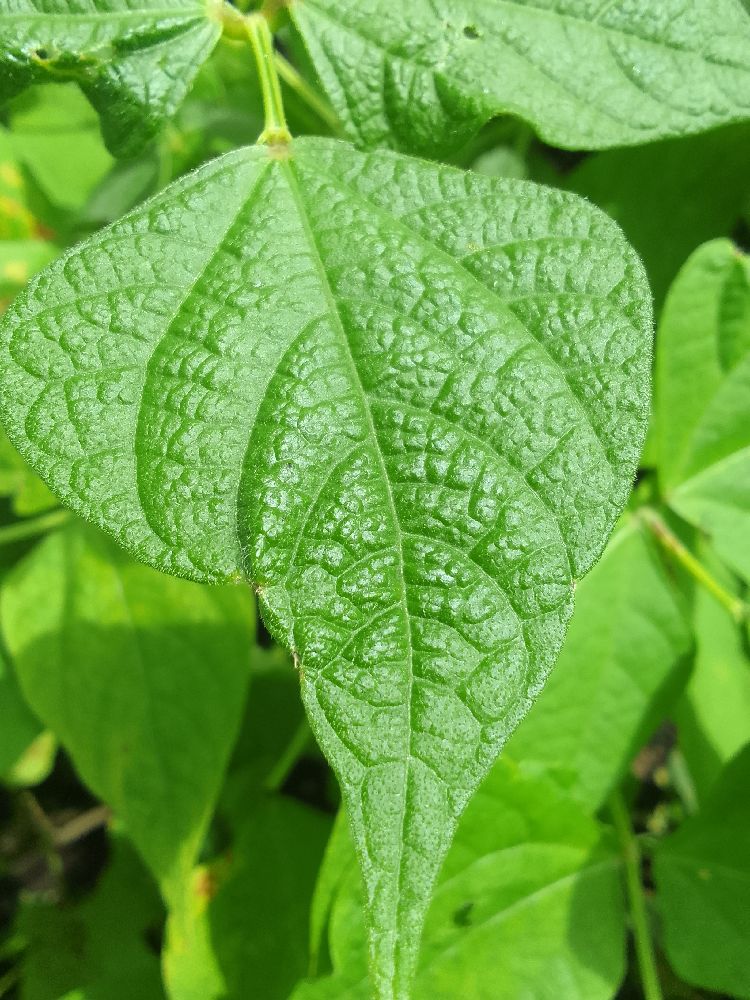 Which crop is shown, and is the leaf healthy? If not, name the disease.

common bean, healthy
